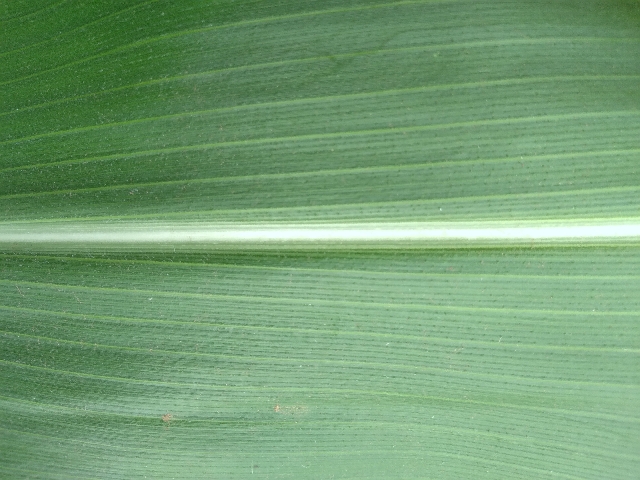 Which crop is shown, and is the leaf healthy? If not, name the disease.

maize, healthy
